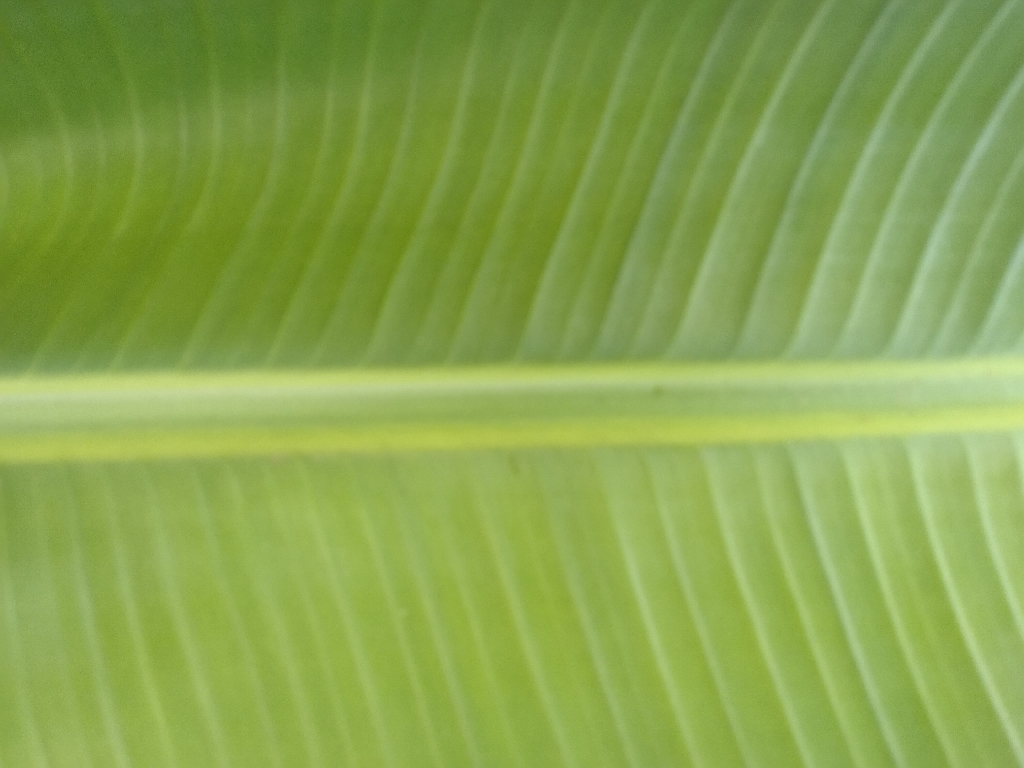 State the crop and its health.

banana, healthy
